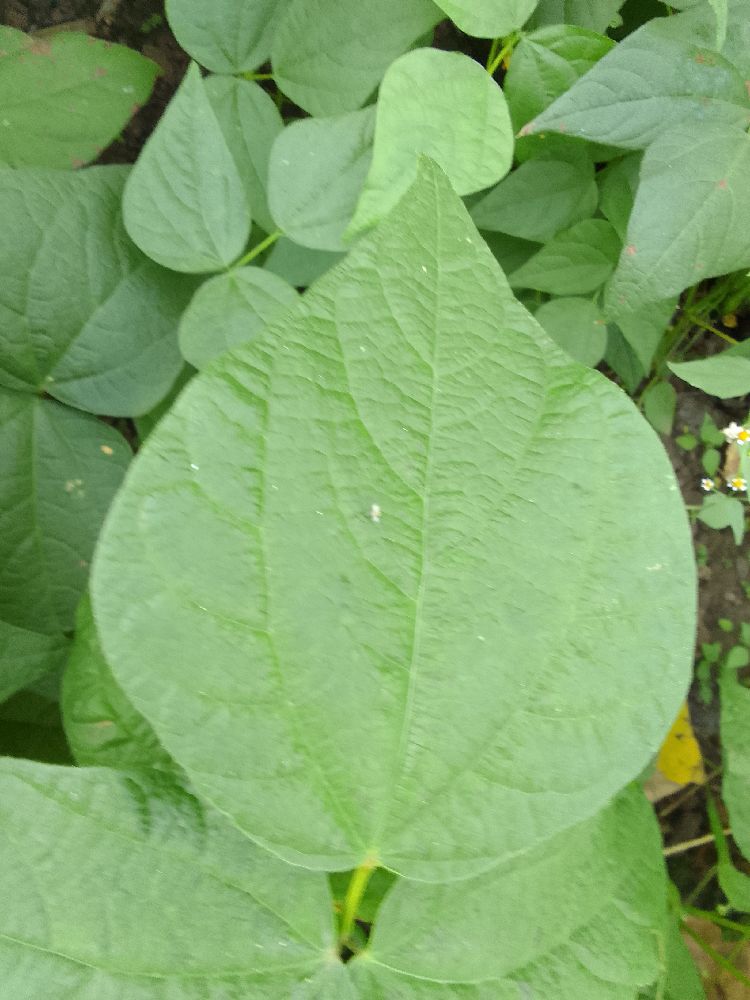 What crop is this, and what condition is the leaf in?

common bean, healthy
